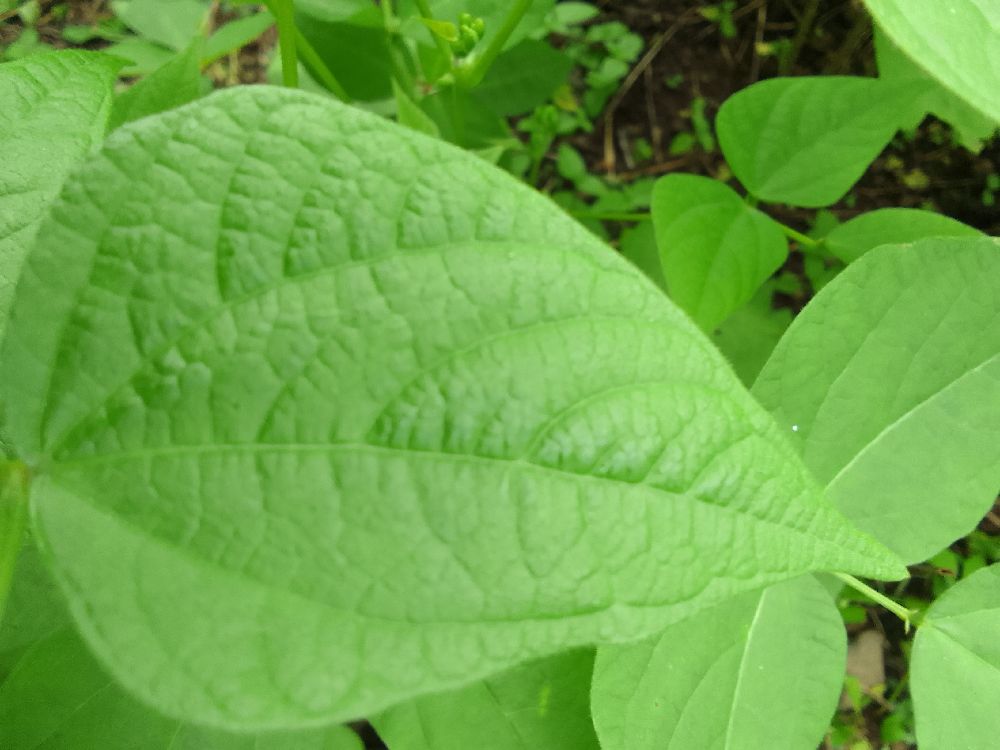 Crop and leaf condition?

common bean, healthy
